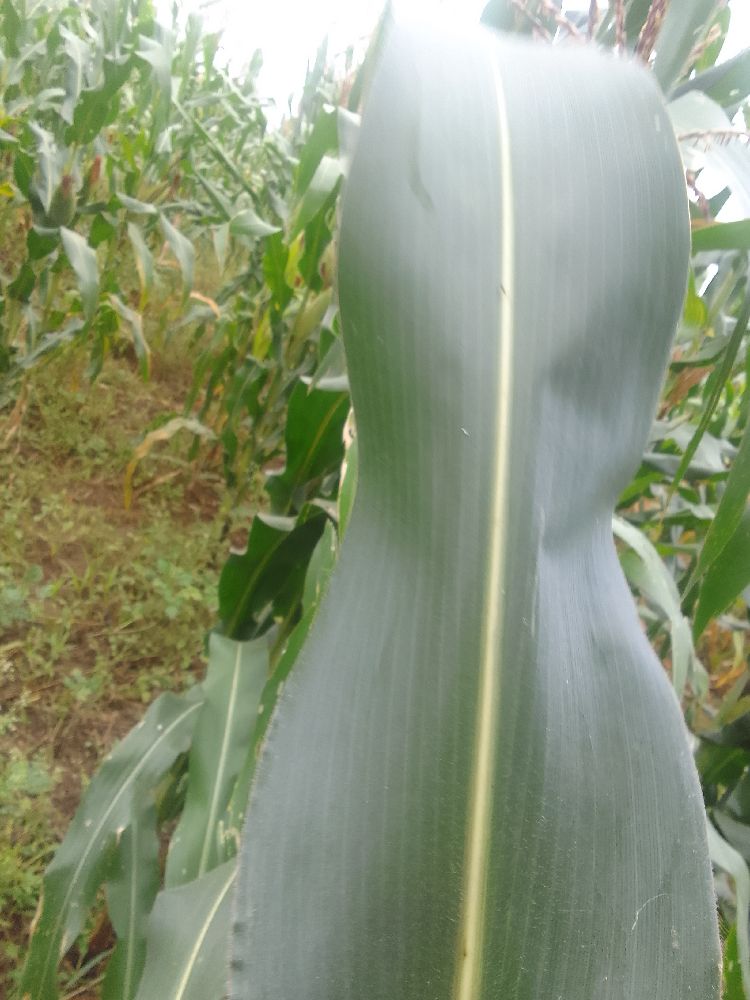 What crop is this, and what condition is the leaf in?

maize, healthy
